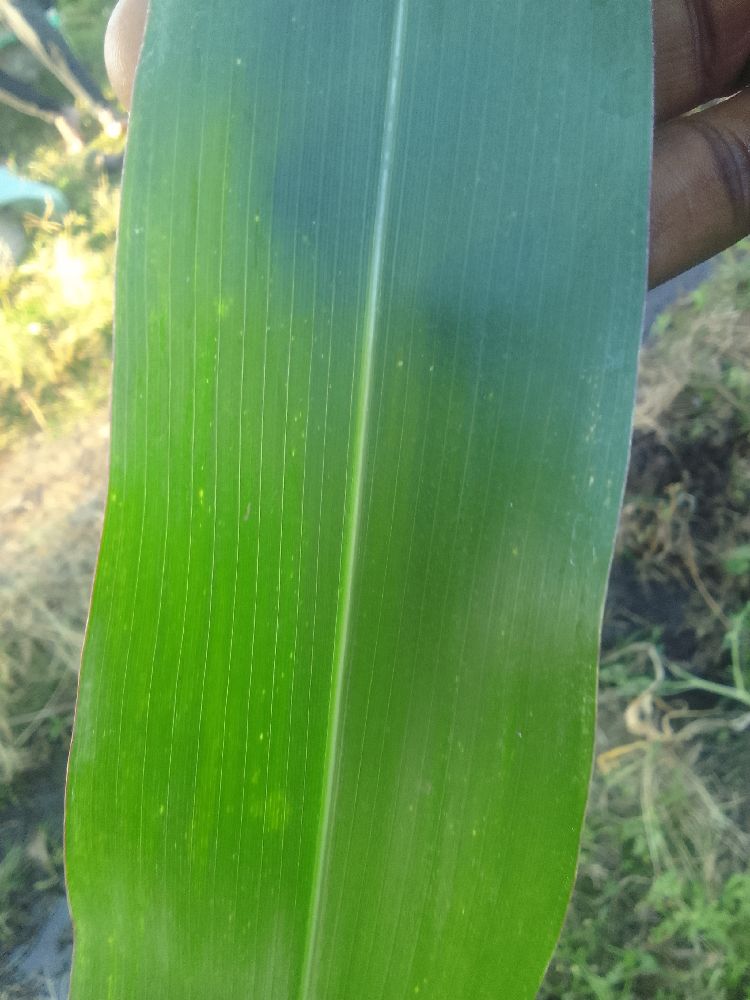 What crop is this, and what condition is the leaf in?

maize, healthy
